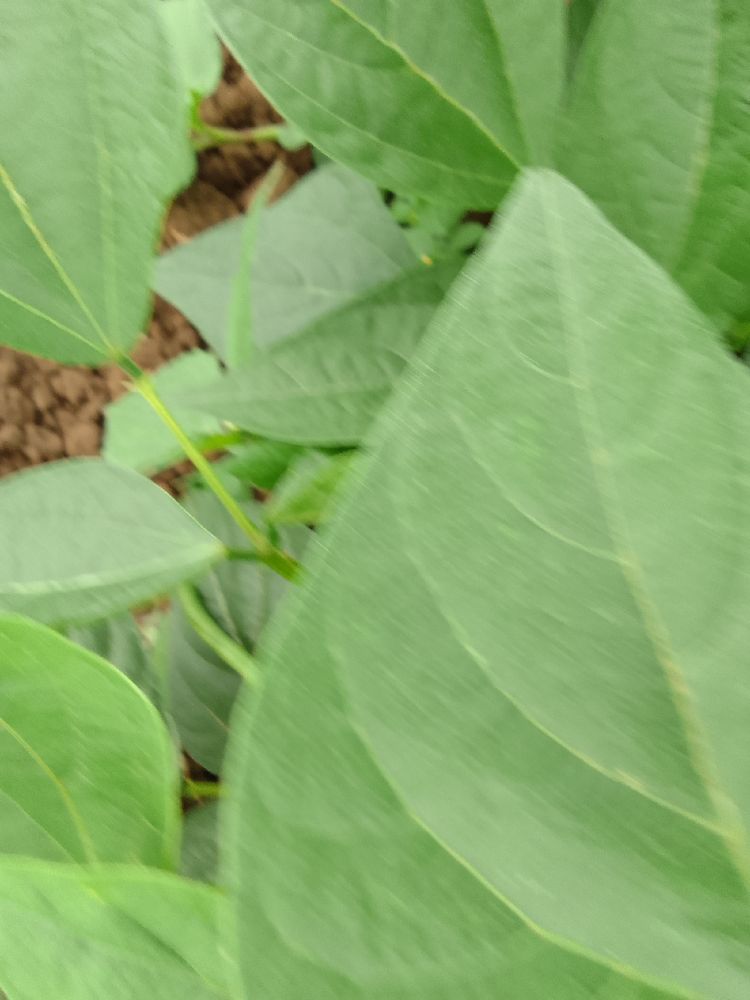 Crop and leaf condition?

common bean, healthy
